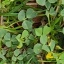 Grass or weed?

unstructured weed
